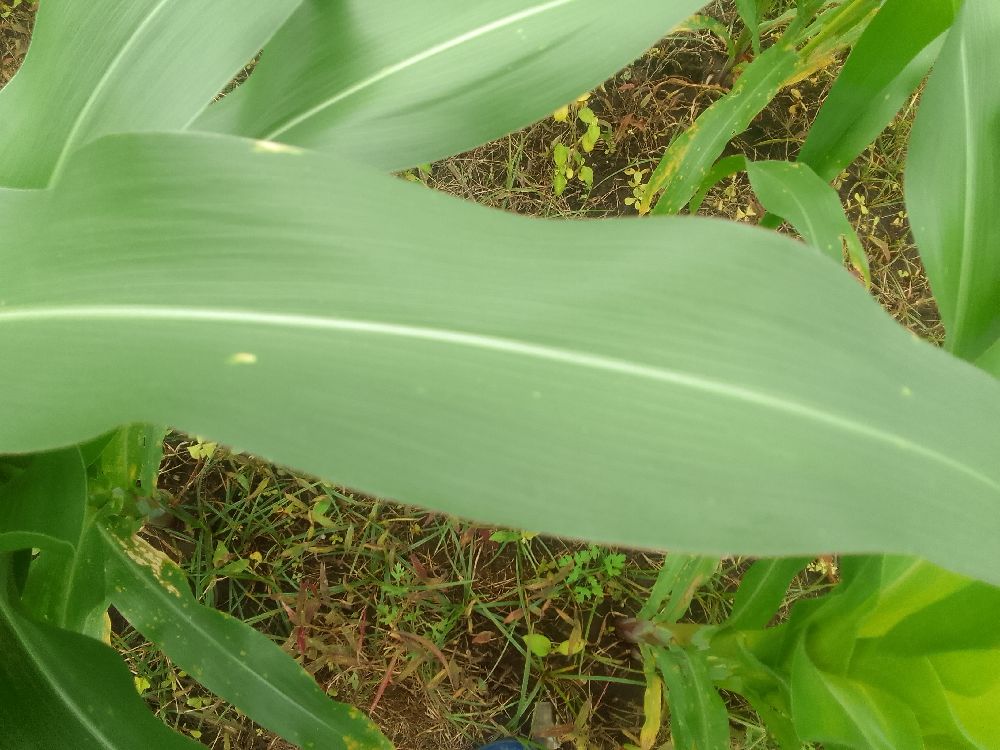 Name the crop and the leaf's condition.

maize, healthy
